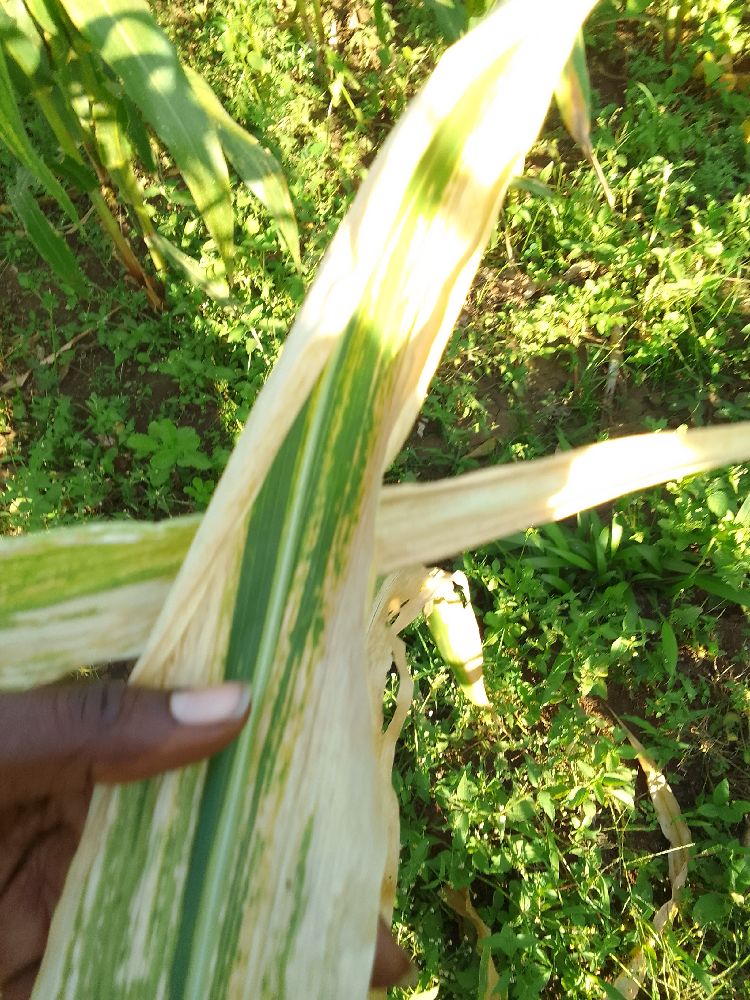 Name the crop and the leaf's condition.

maize, maize lethal necrosis
